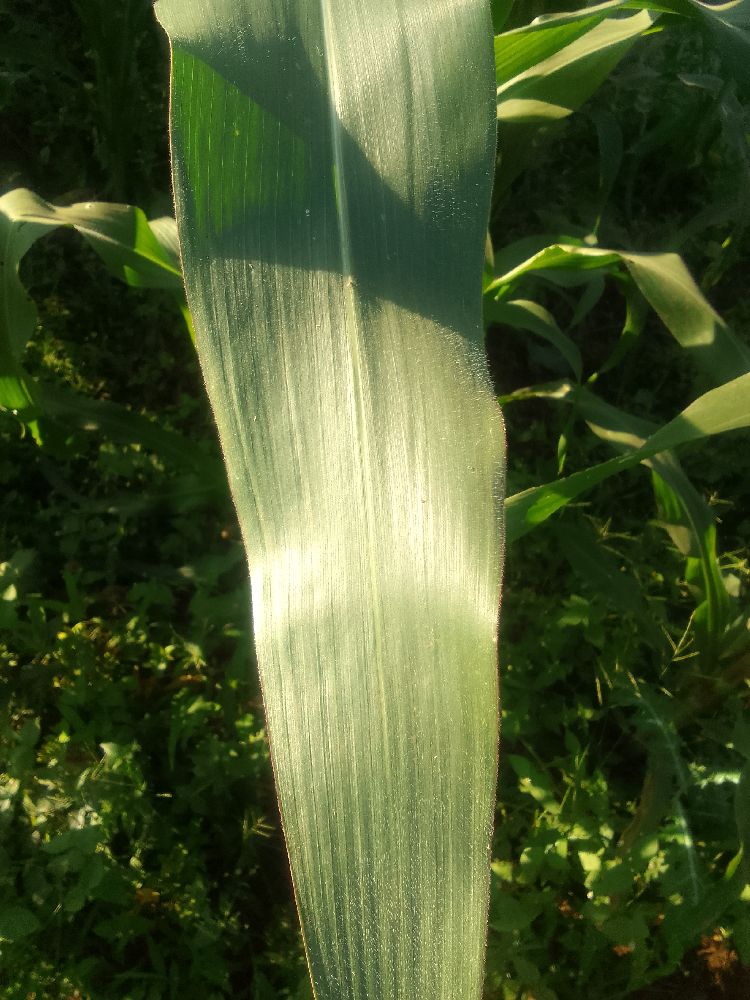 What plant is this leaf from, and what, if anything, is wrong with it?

maize, healthy
